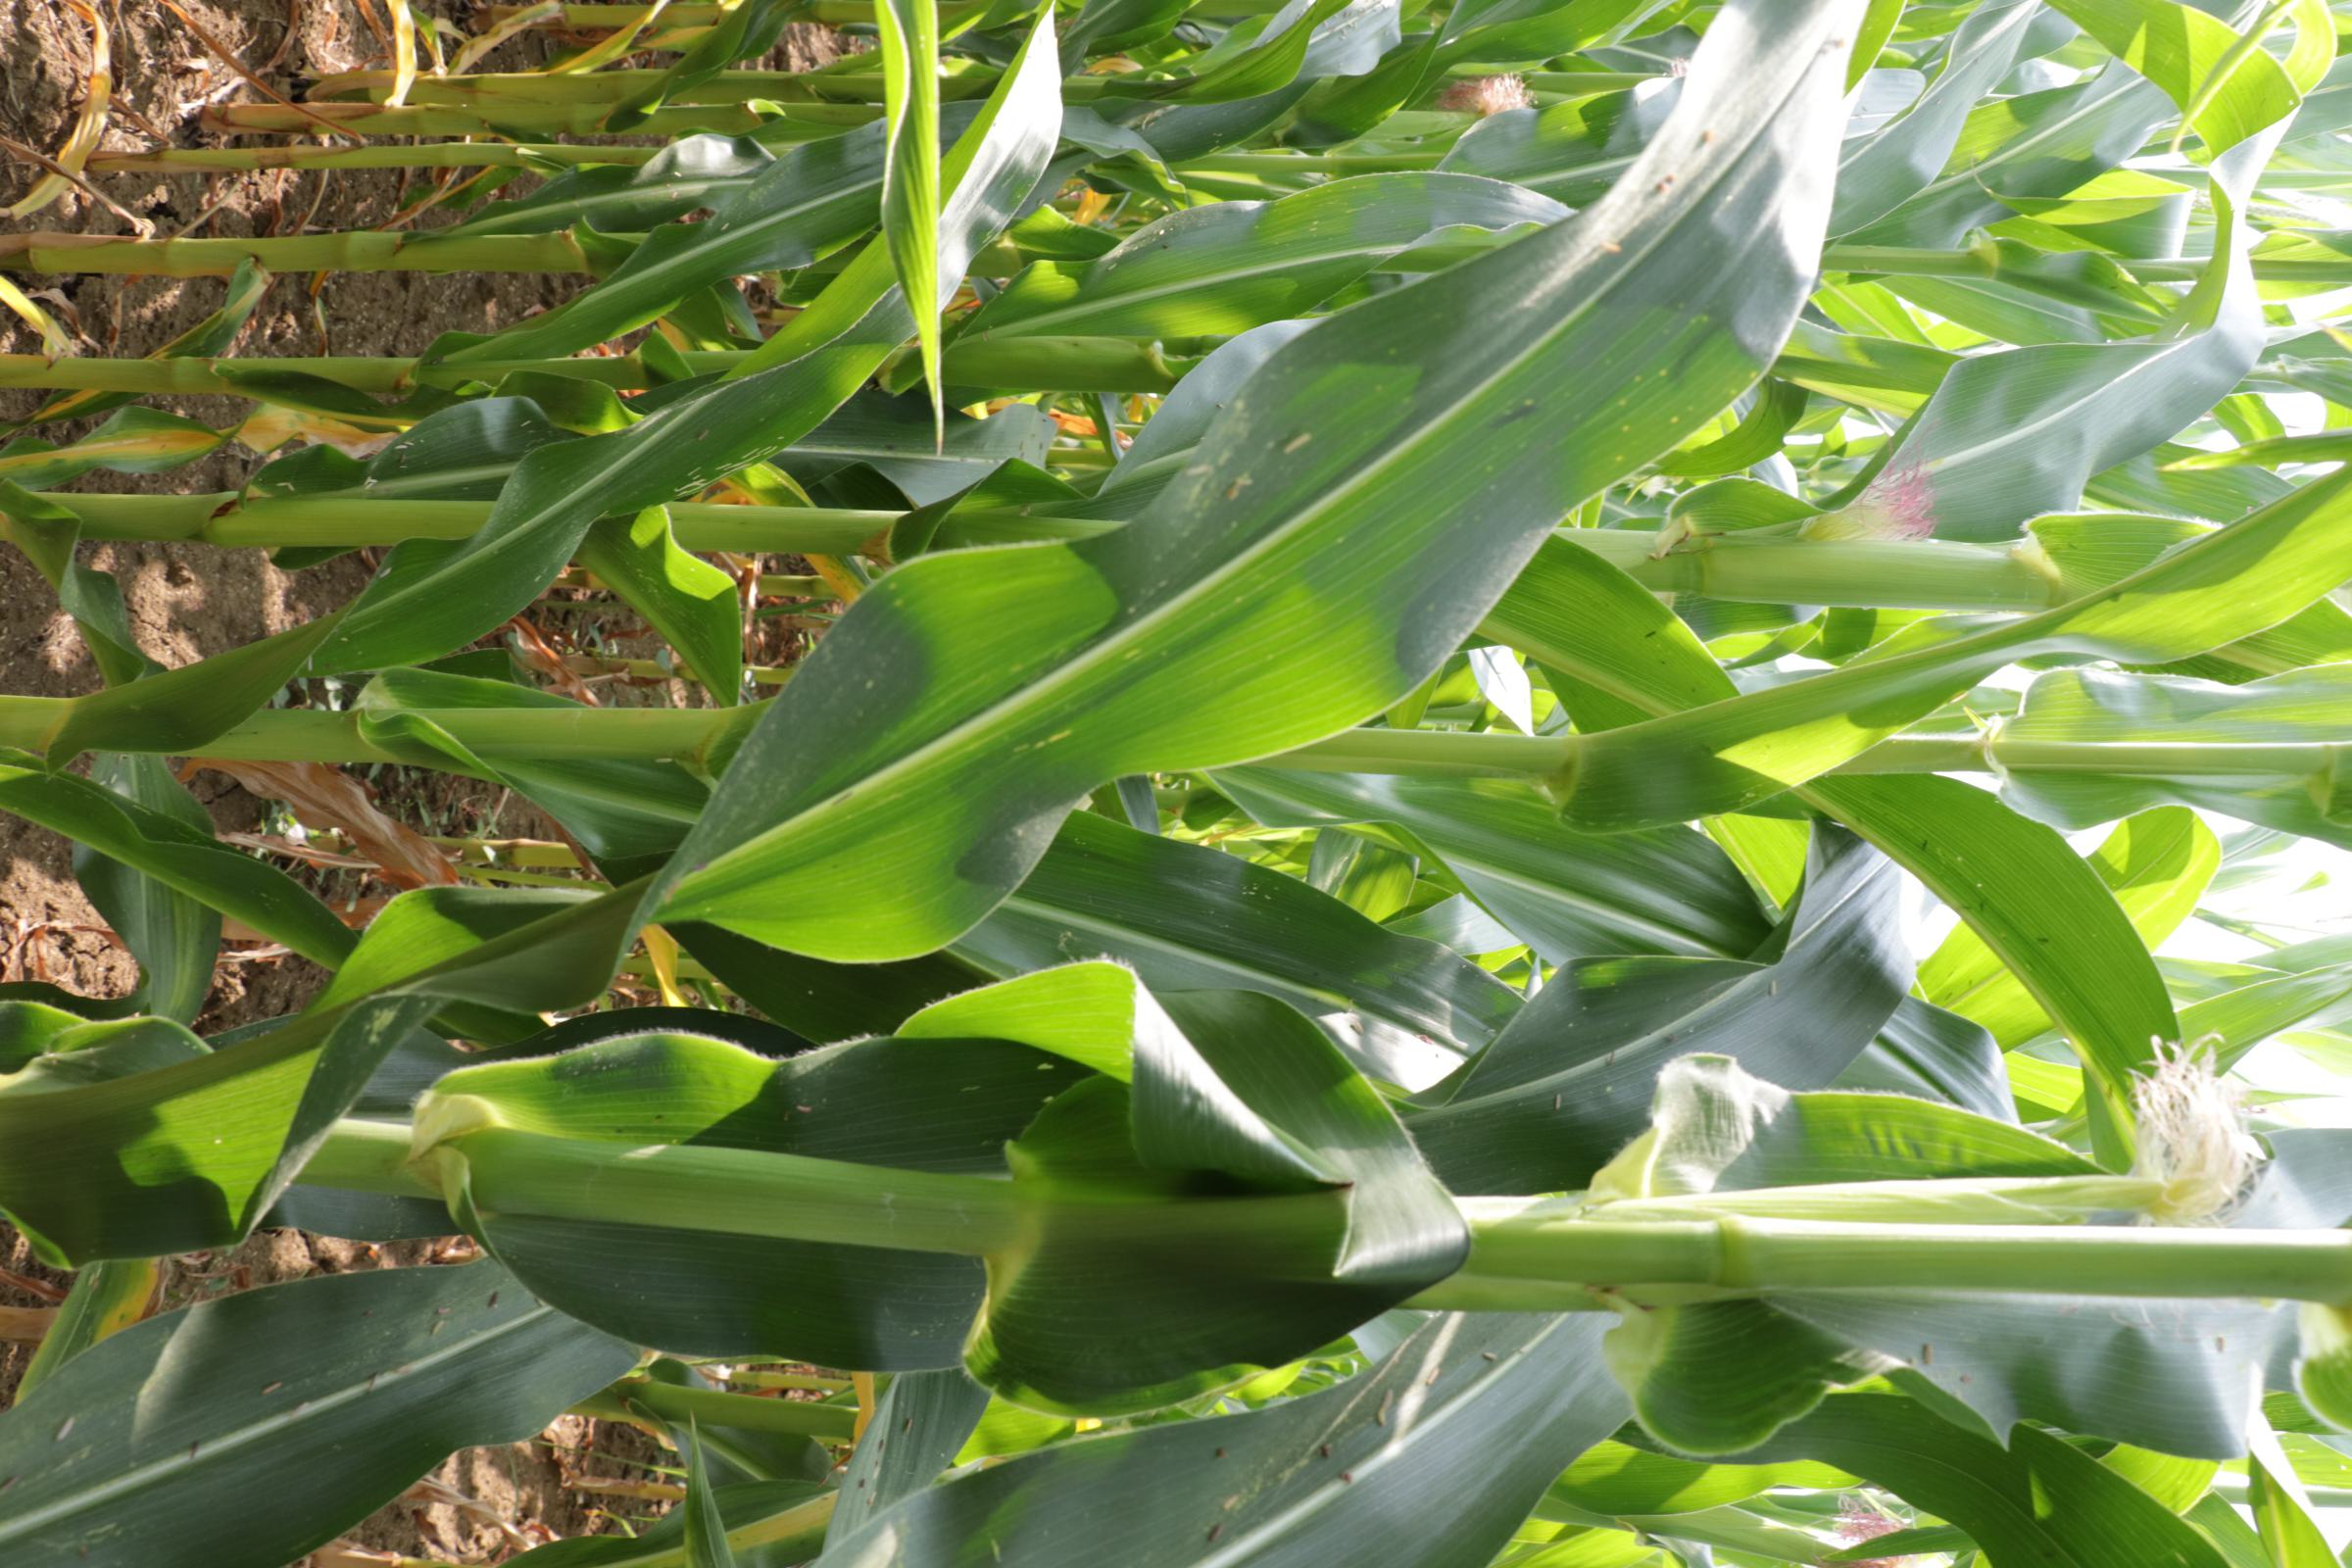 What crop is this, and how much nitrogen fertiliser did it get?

maize, no added nitrogen
